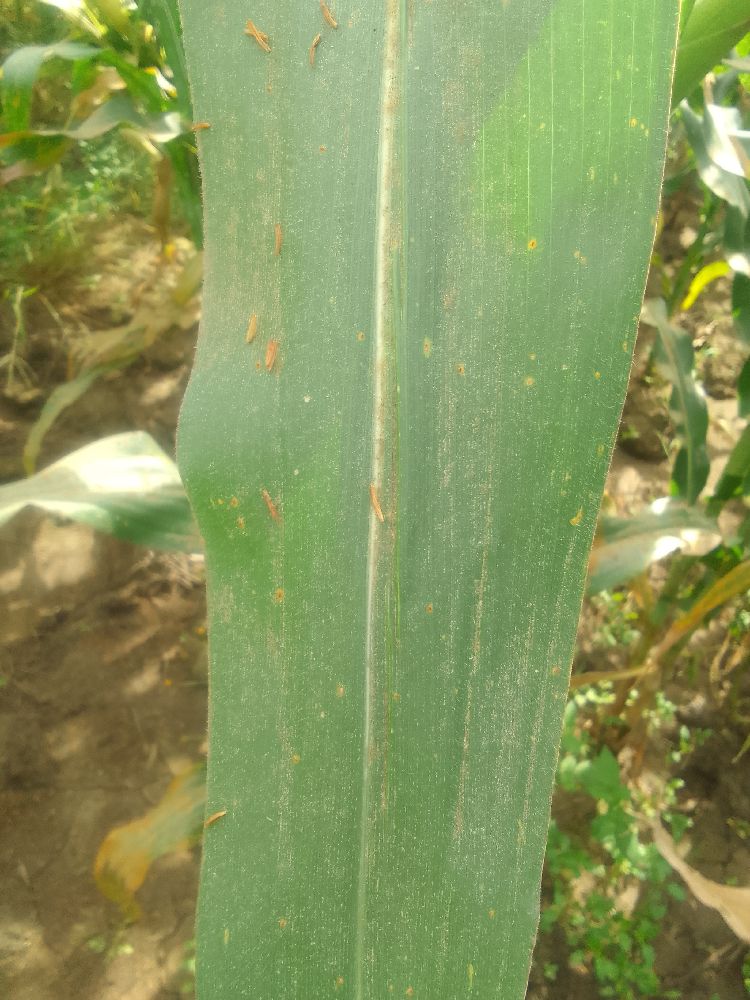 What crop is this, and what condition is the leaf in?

maize, healthy
